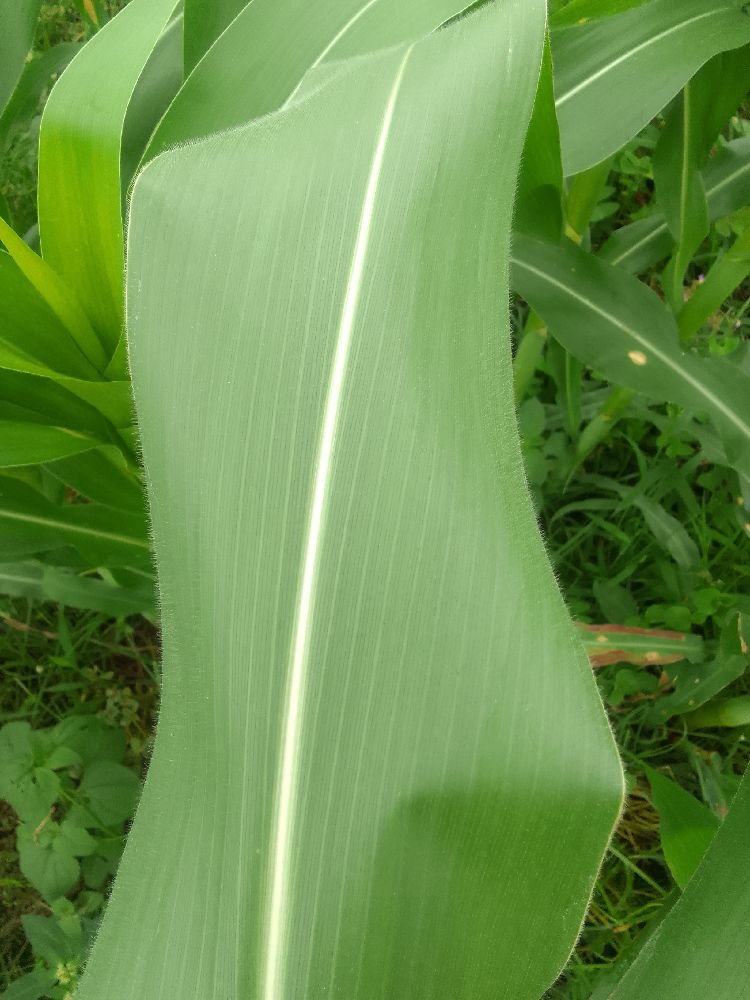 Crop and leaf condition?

maize, healthy
